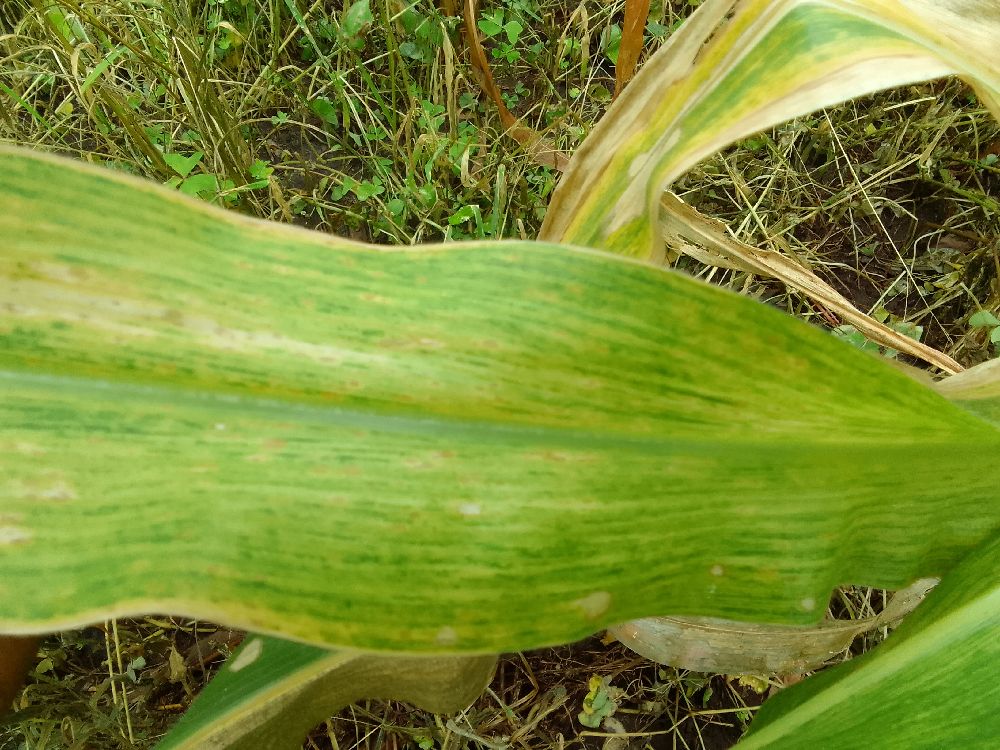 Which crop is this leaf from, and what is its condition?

maize, maize lethal necrosis
